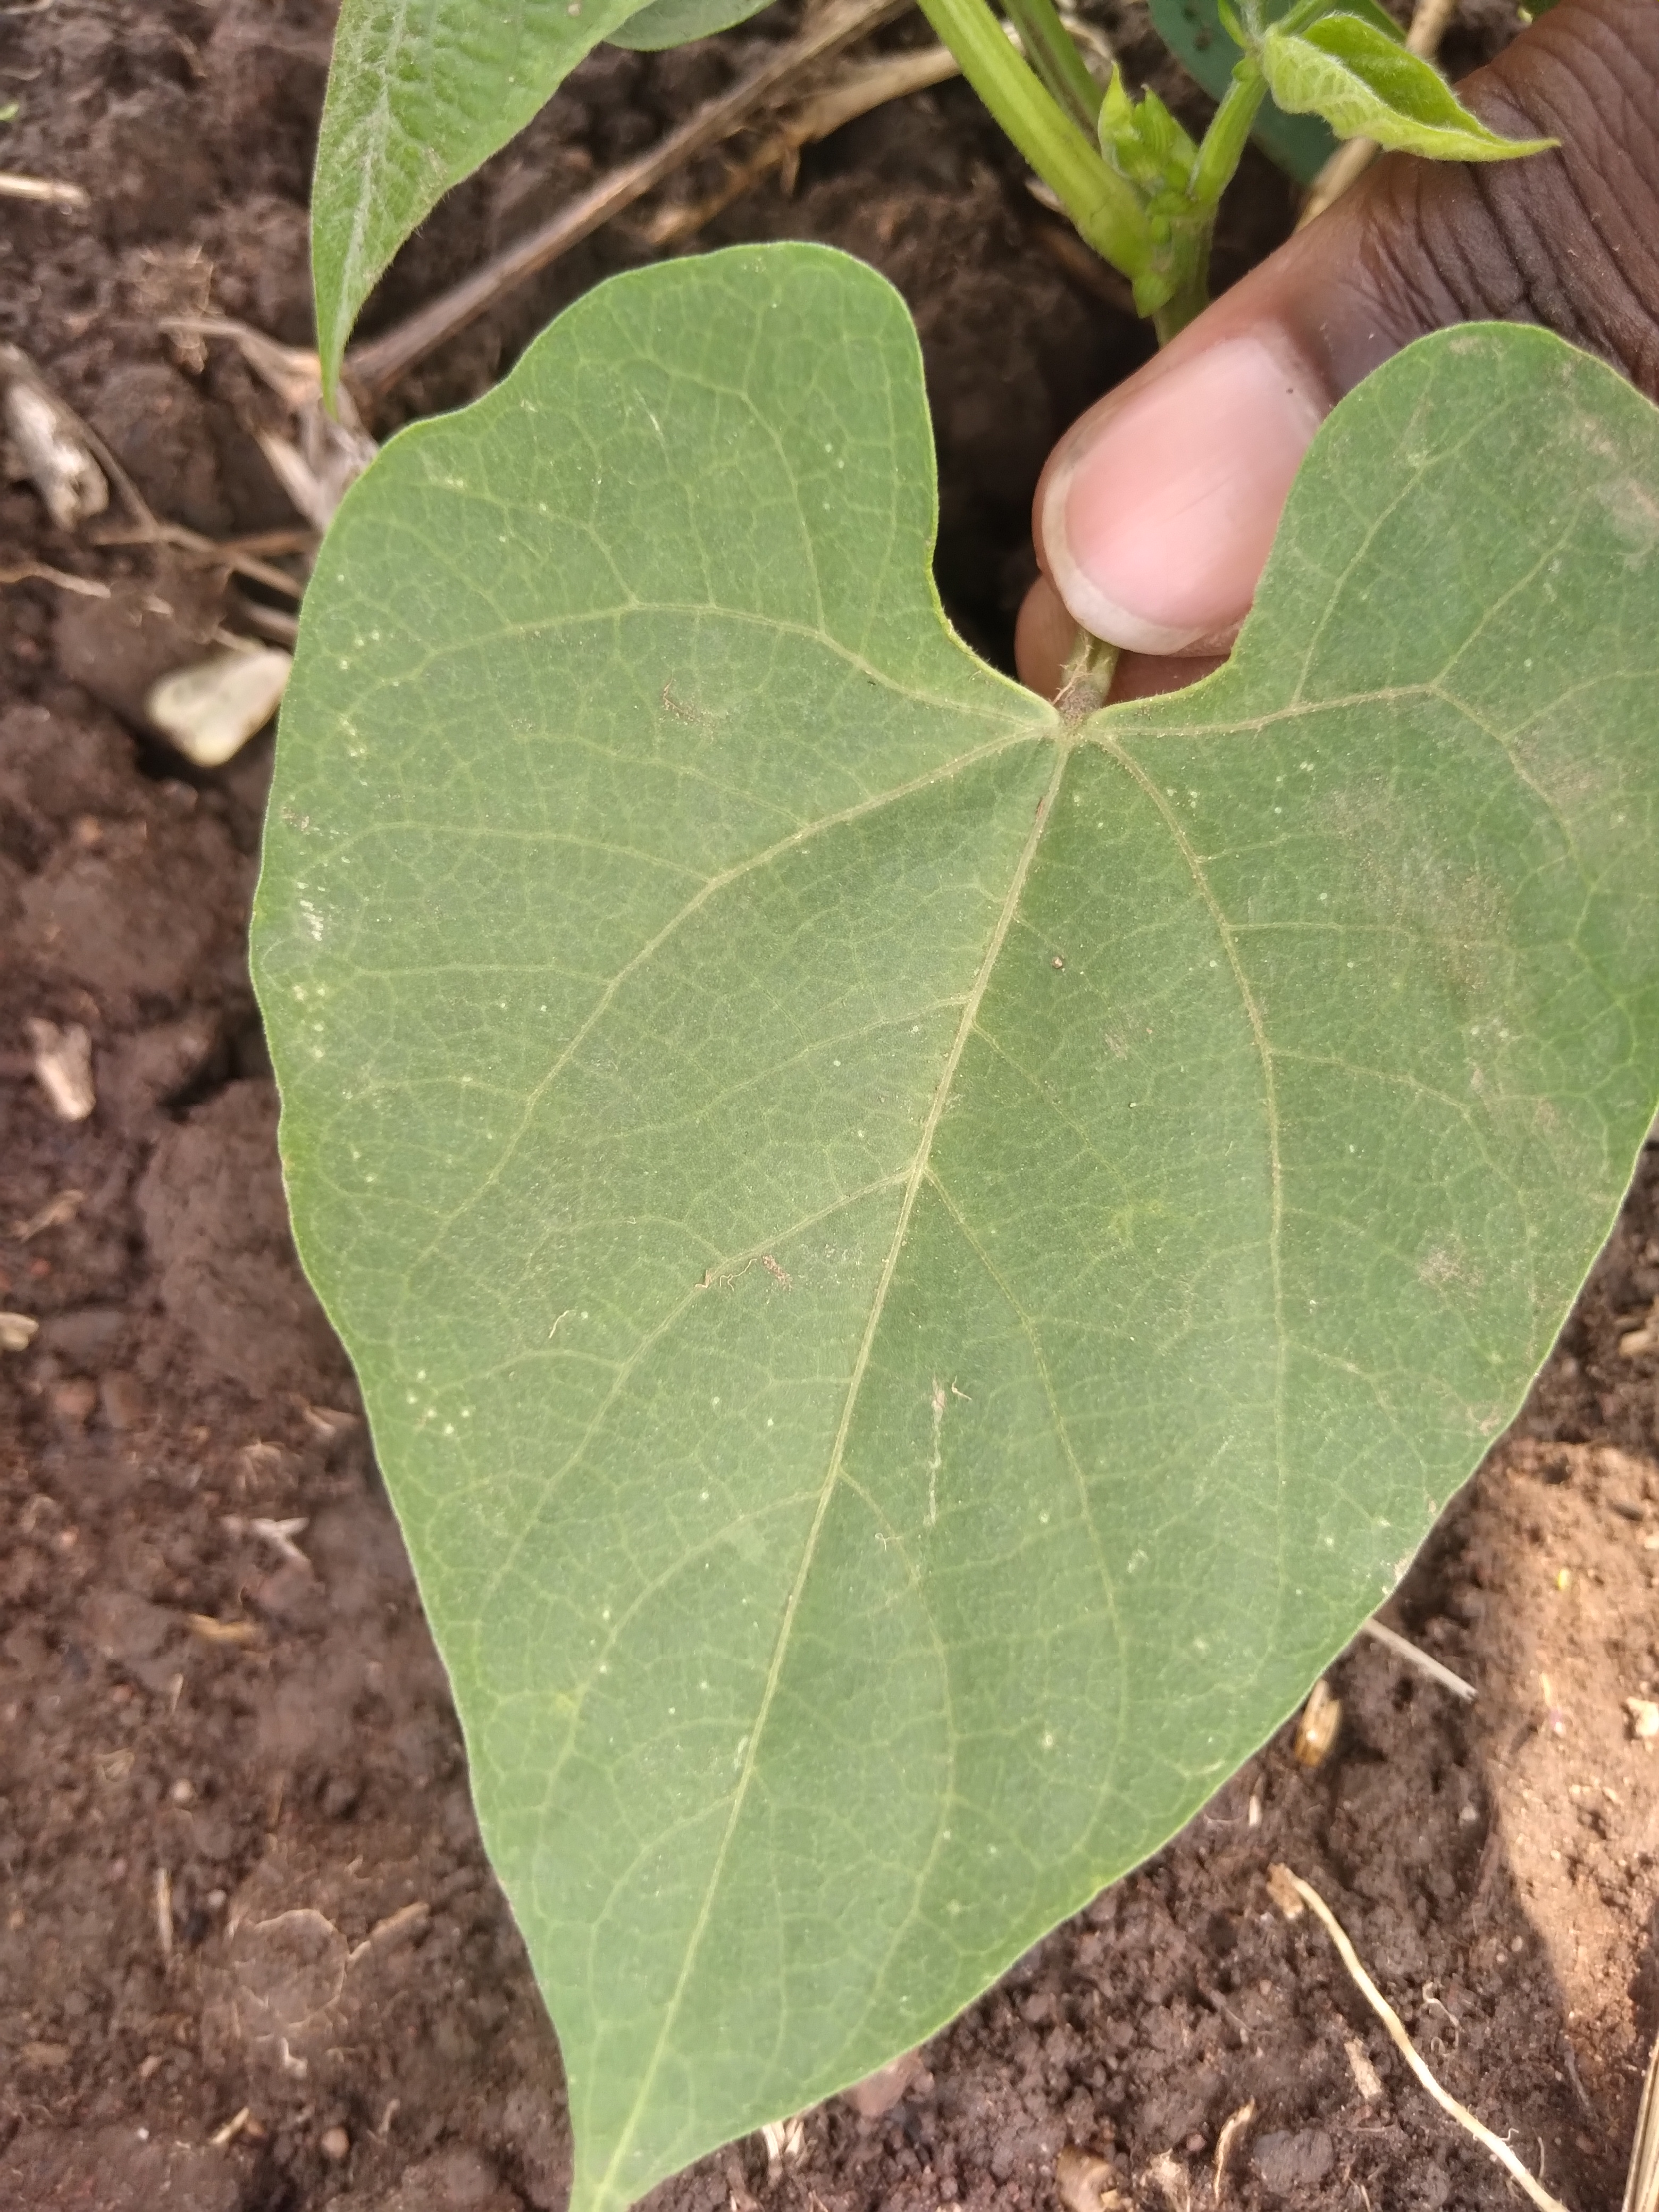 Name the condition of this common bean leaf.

healthy
